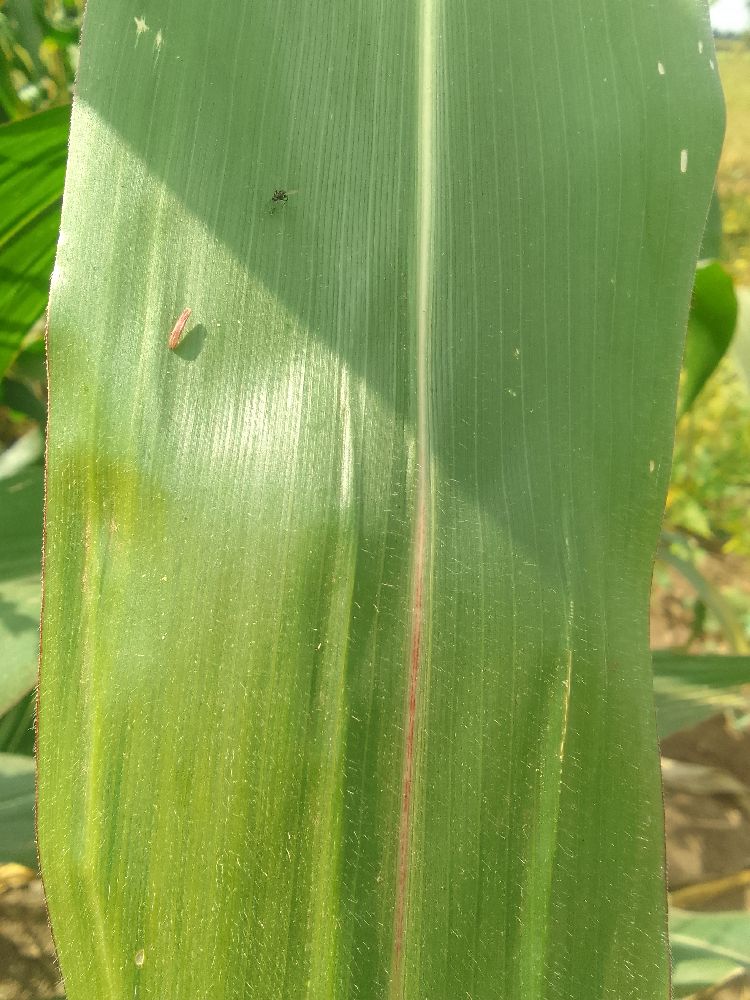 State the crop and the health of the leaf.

maize, healthy
